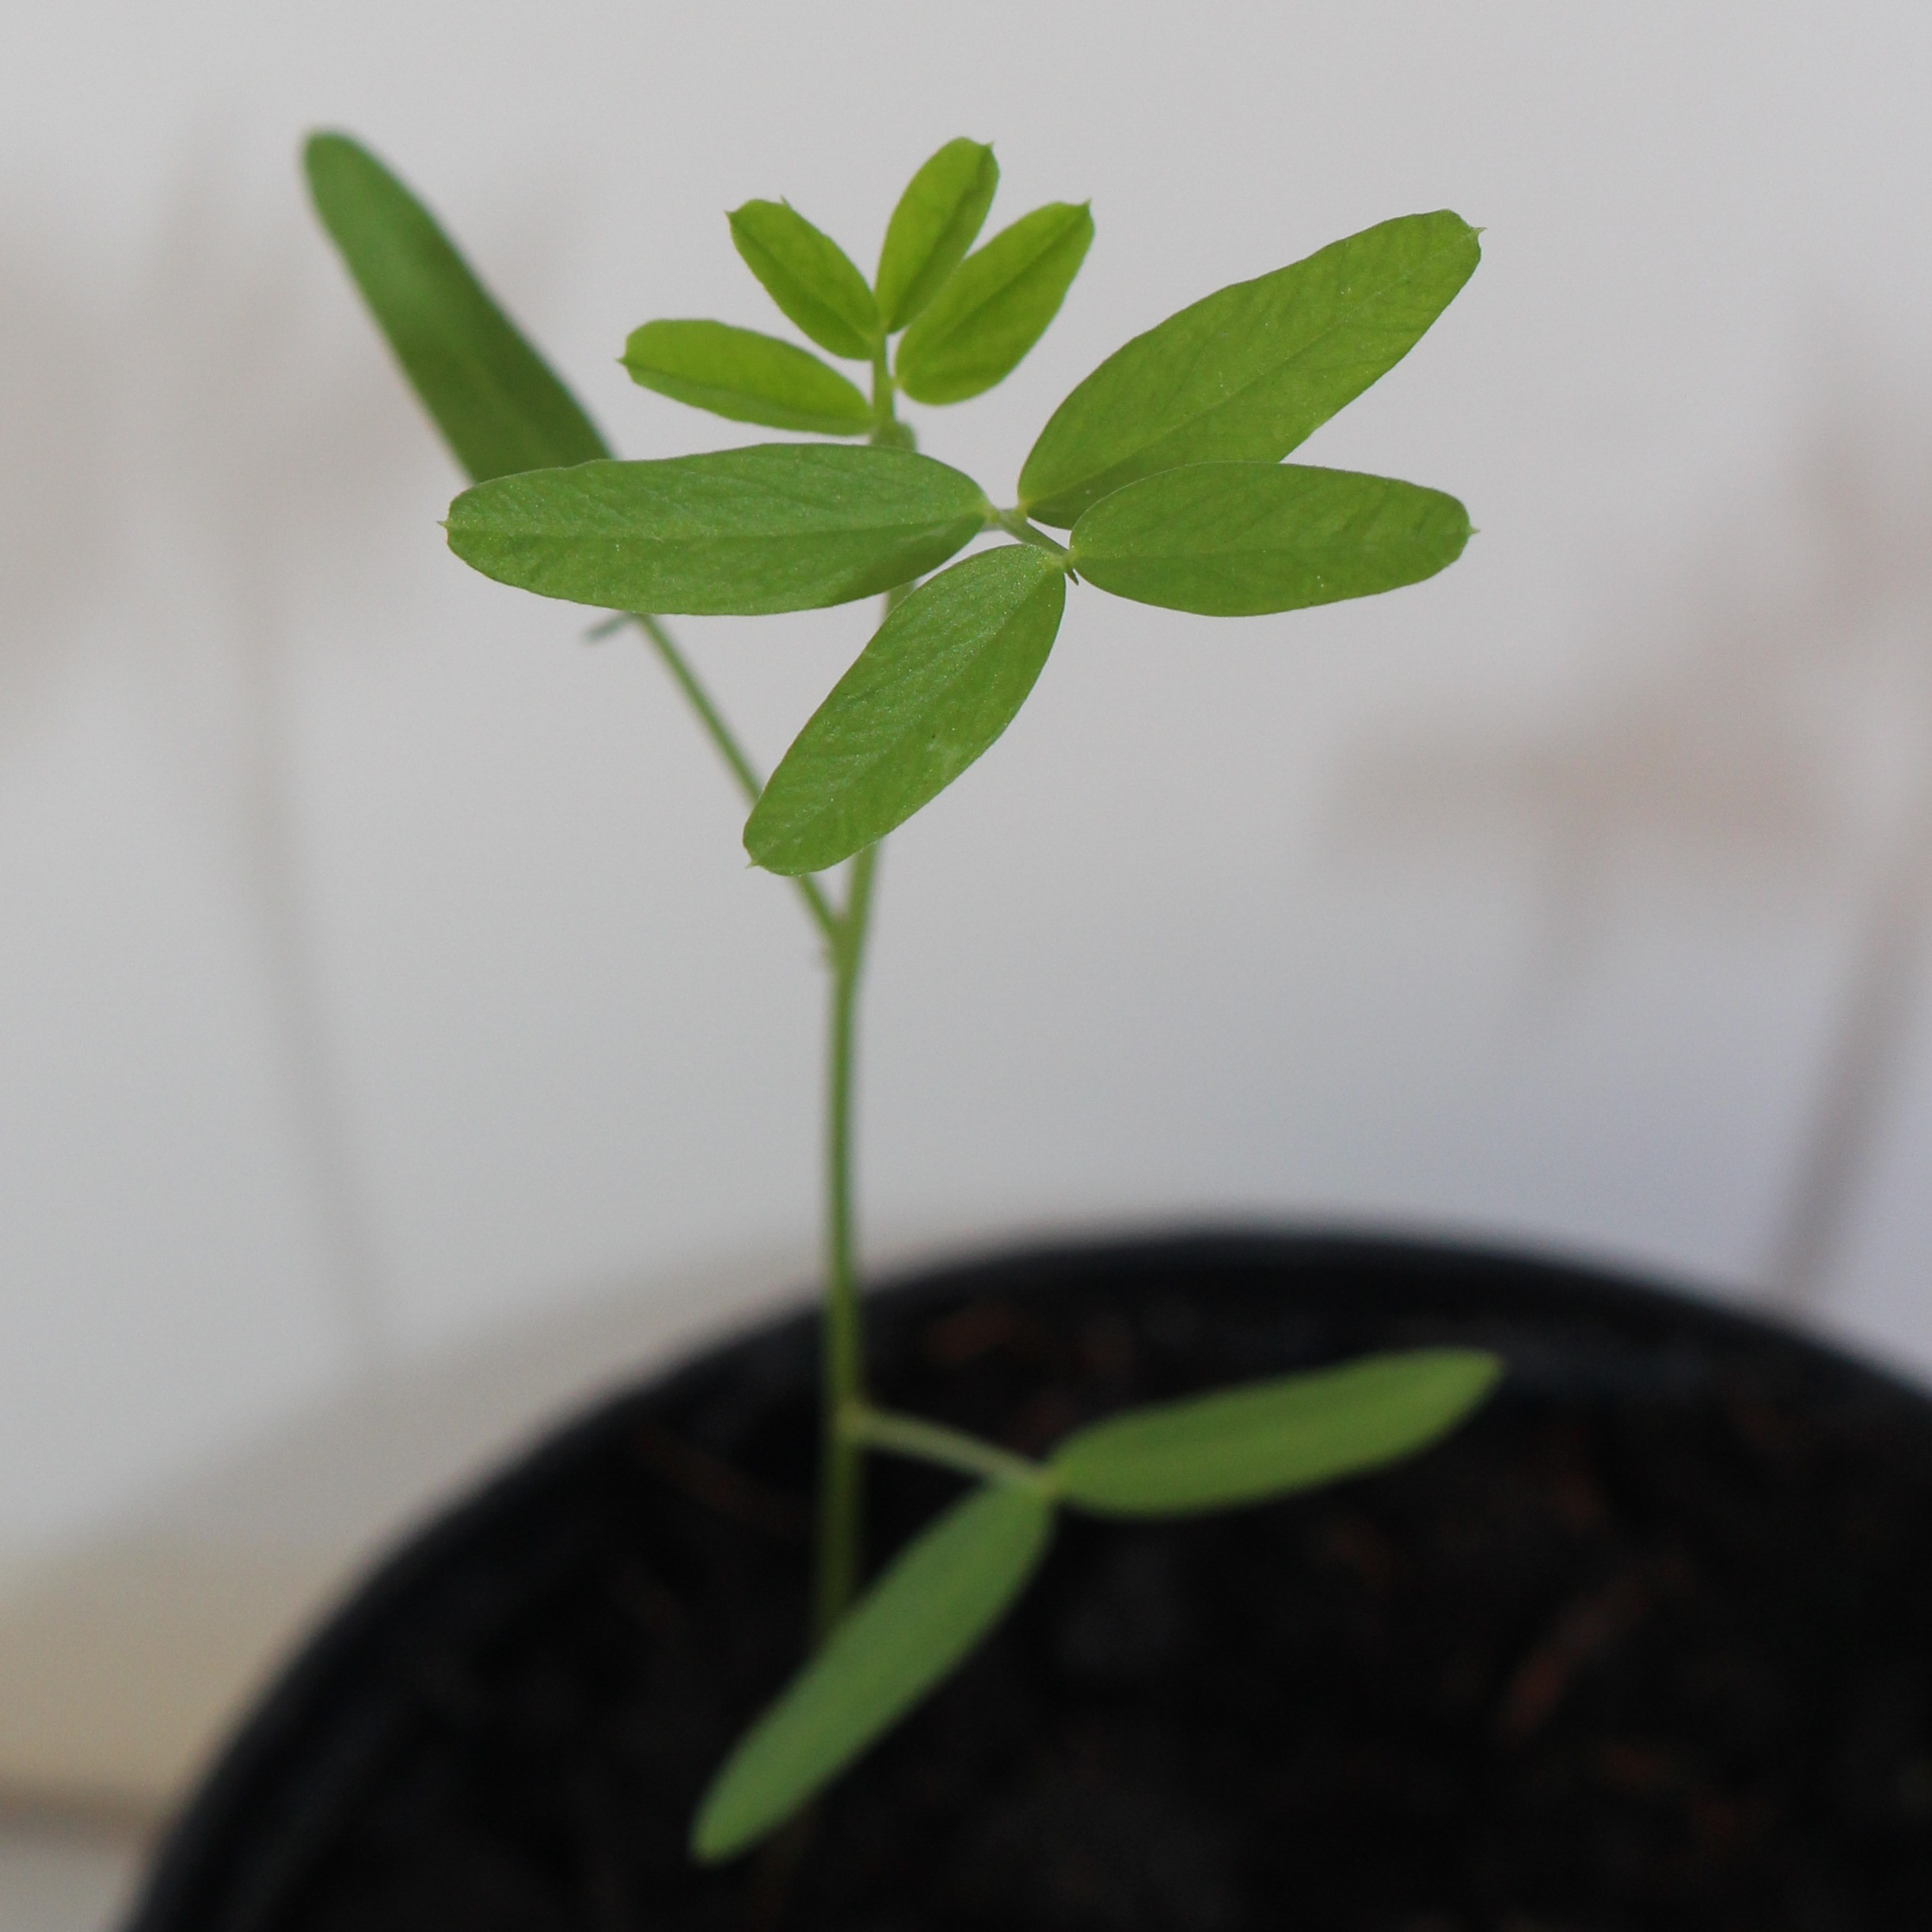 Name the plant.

Vicia sativa
